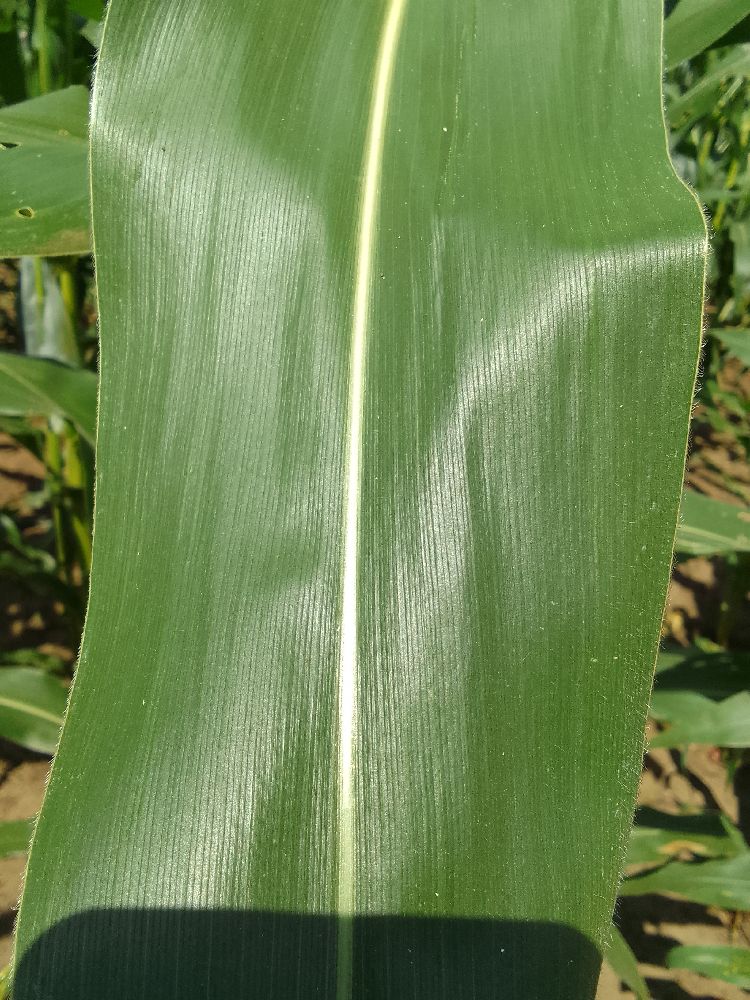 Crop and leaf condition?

maize, healthy
